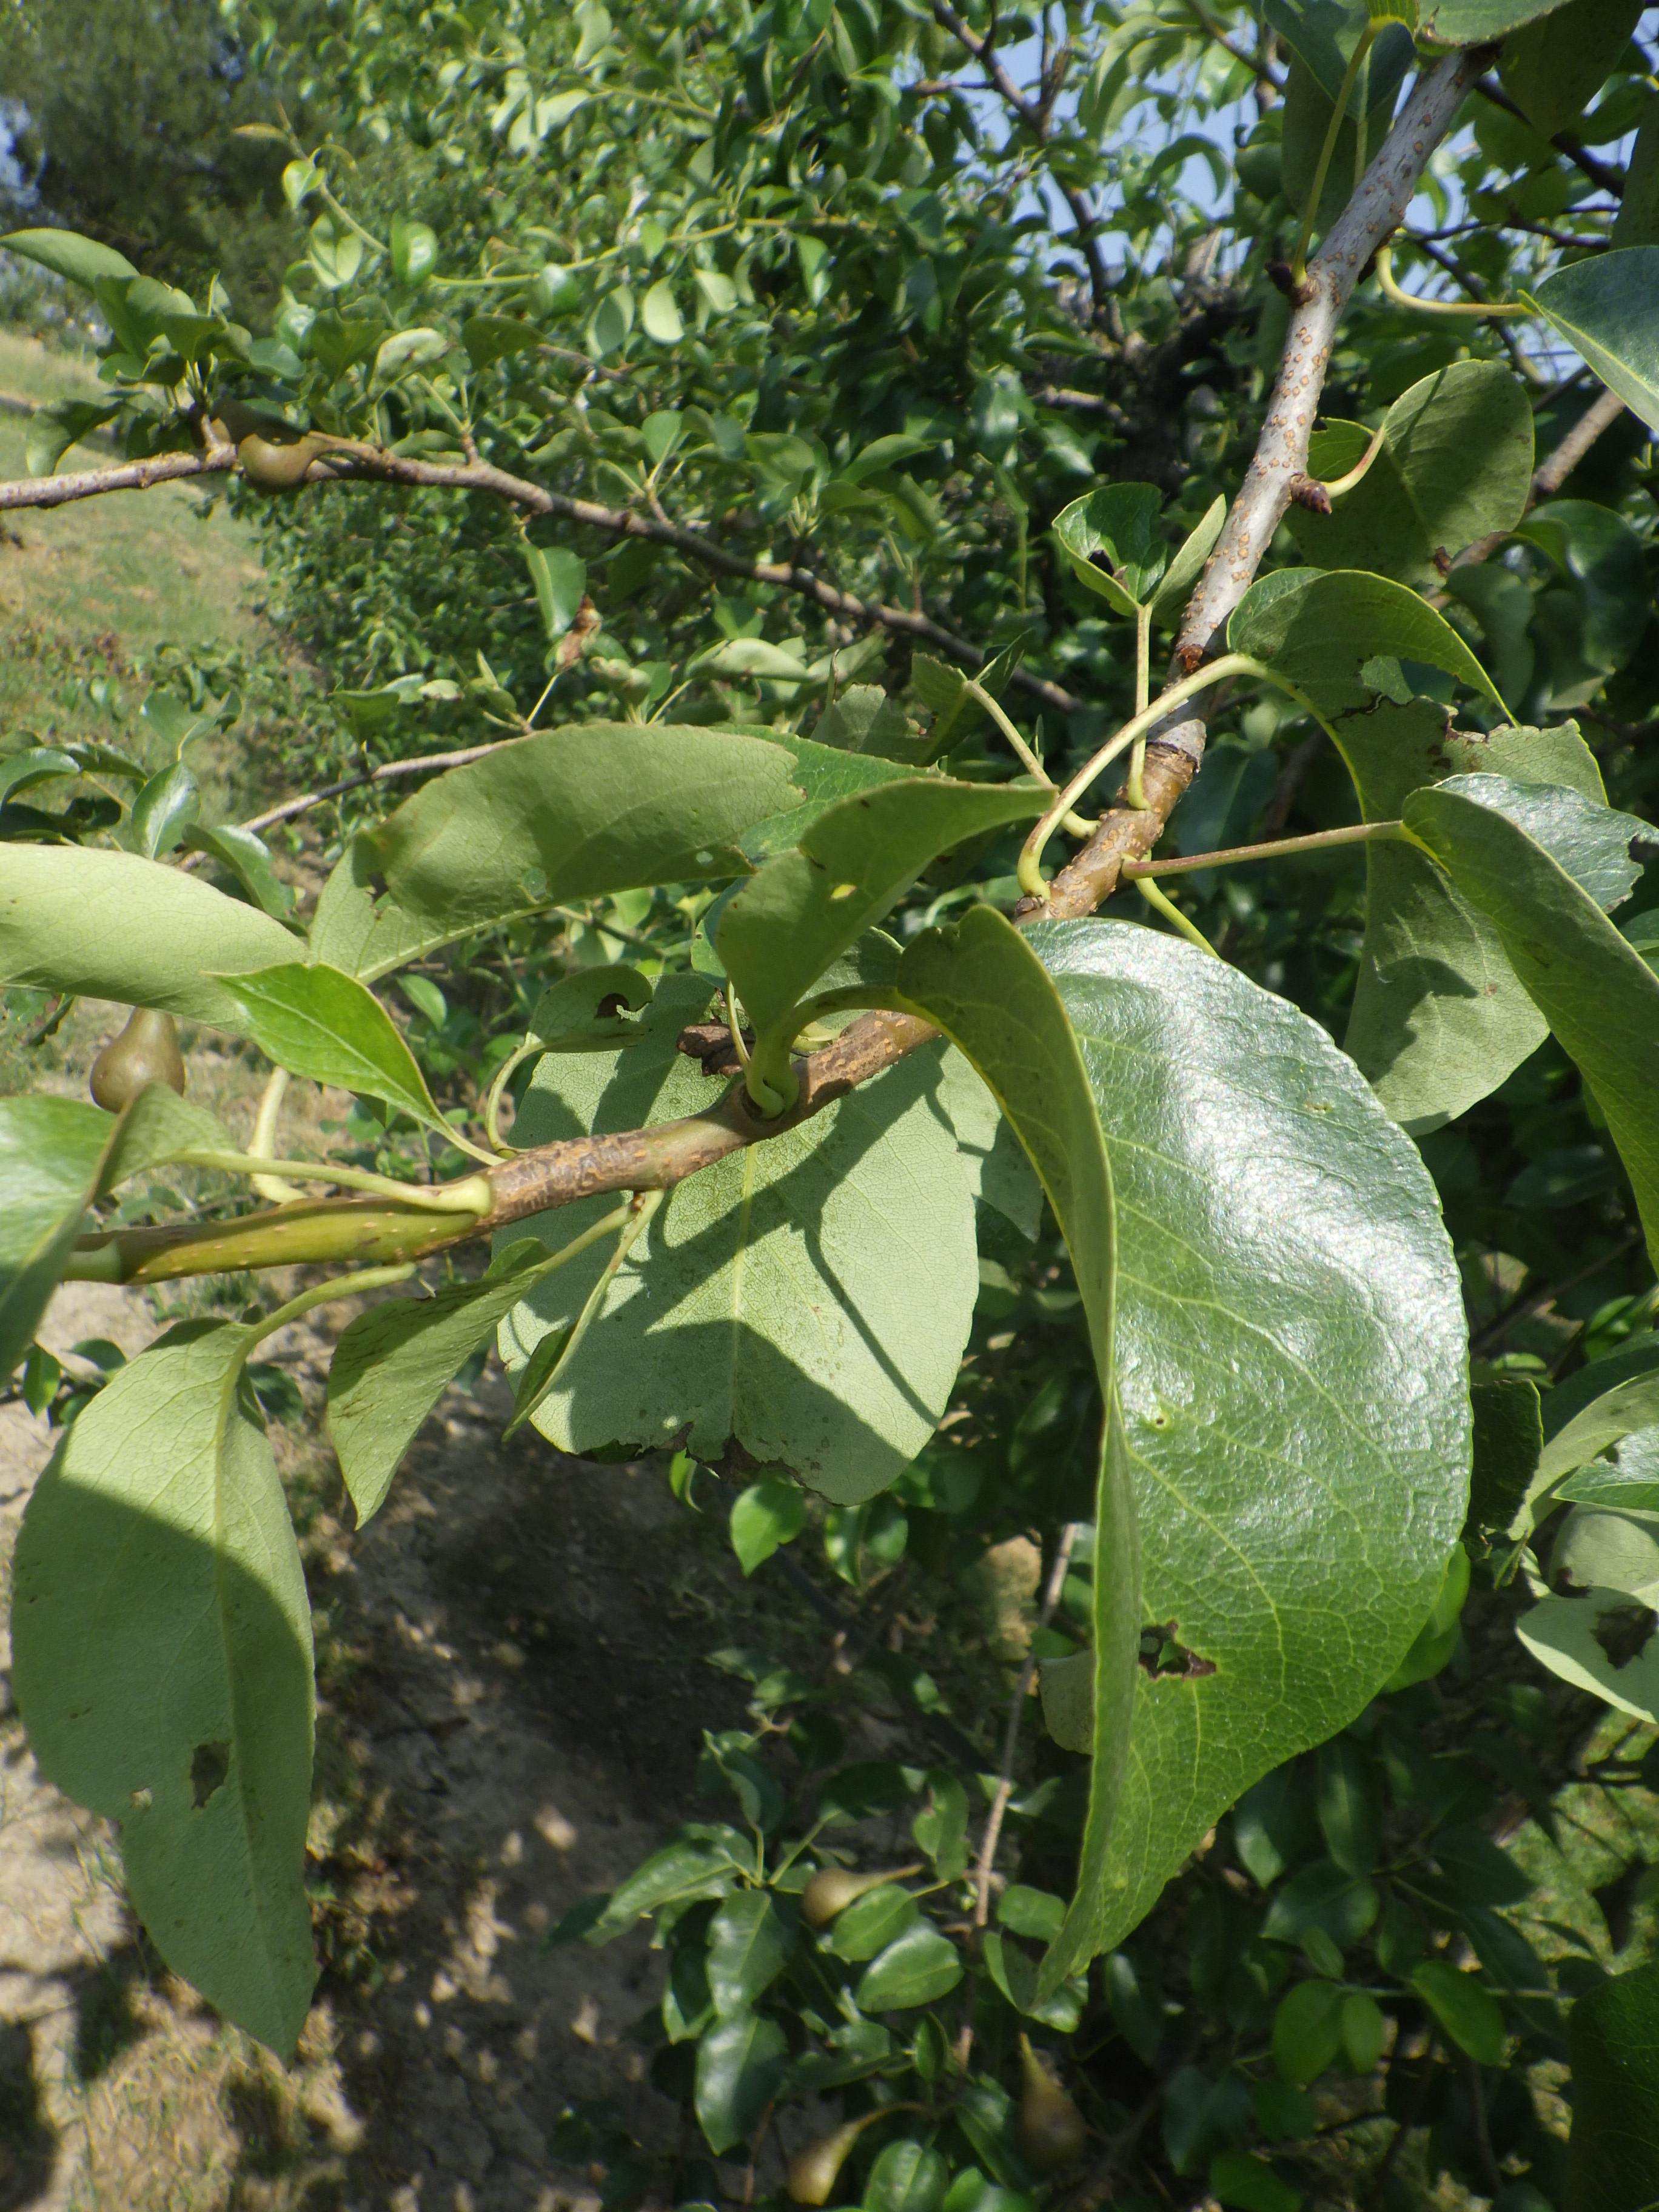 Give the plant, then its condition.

pear, black spot, phytophagous
